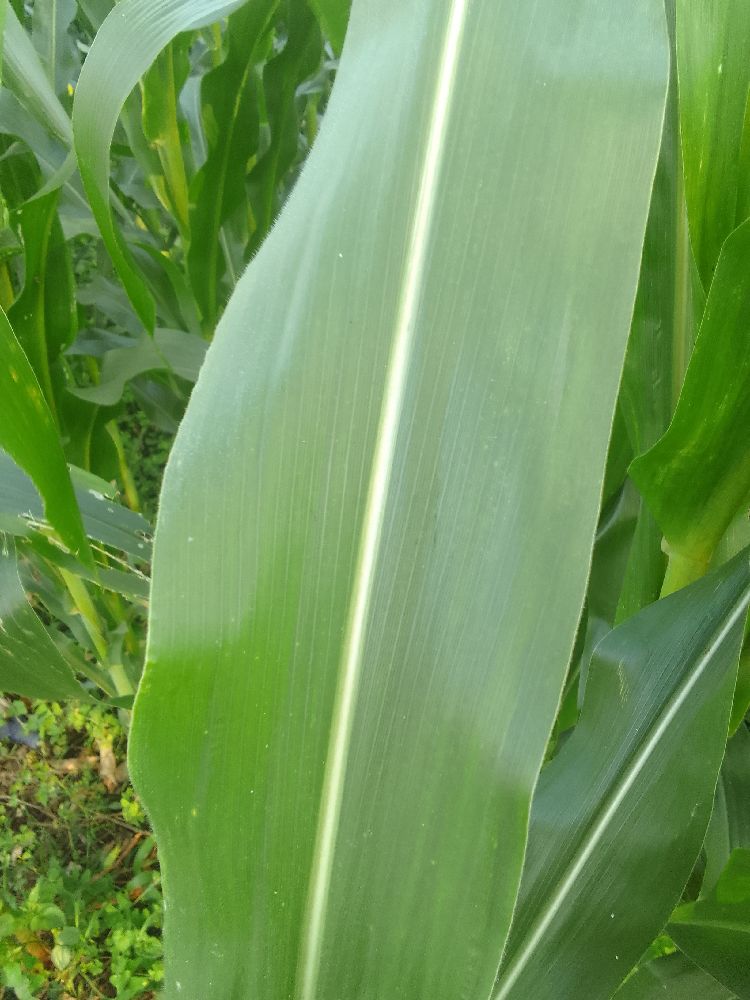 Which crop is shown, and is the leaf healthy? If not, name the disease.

maize, healthy
